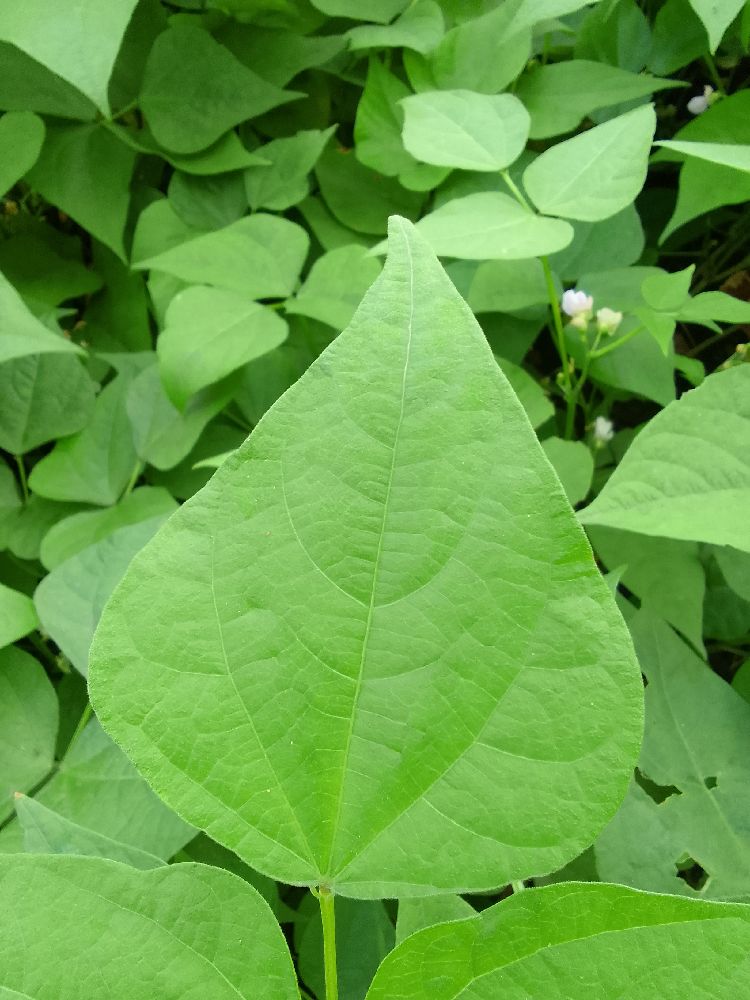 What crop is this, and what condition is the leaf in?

common bean, healthy
